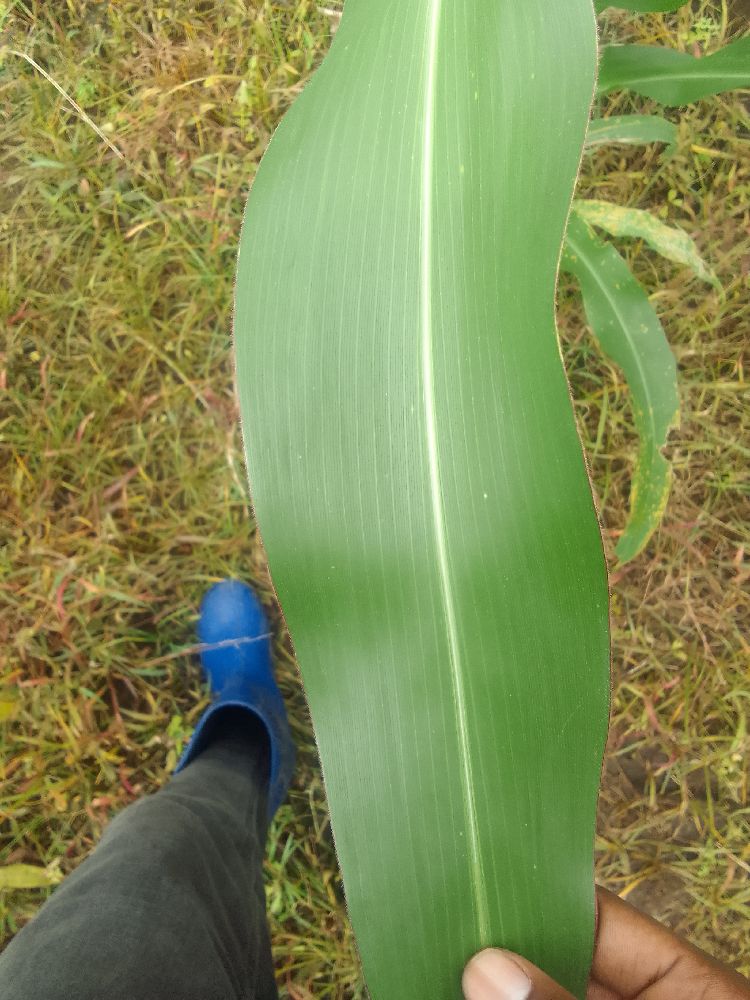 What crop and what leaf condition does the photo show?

maize, healthy
